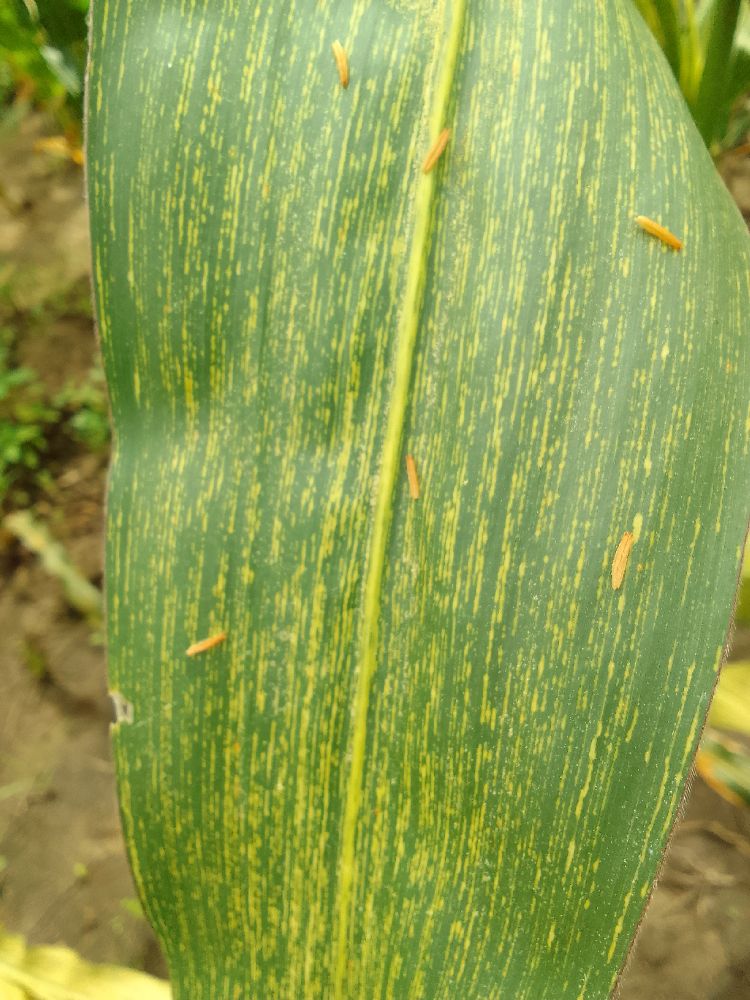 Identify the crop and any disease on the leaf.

maize, maize streak virus
